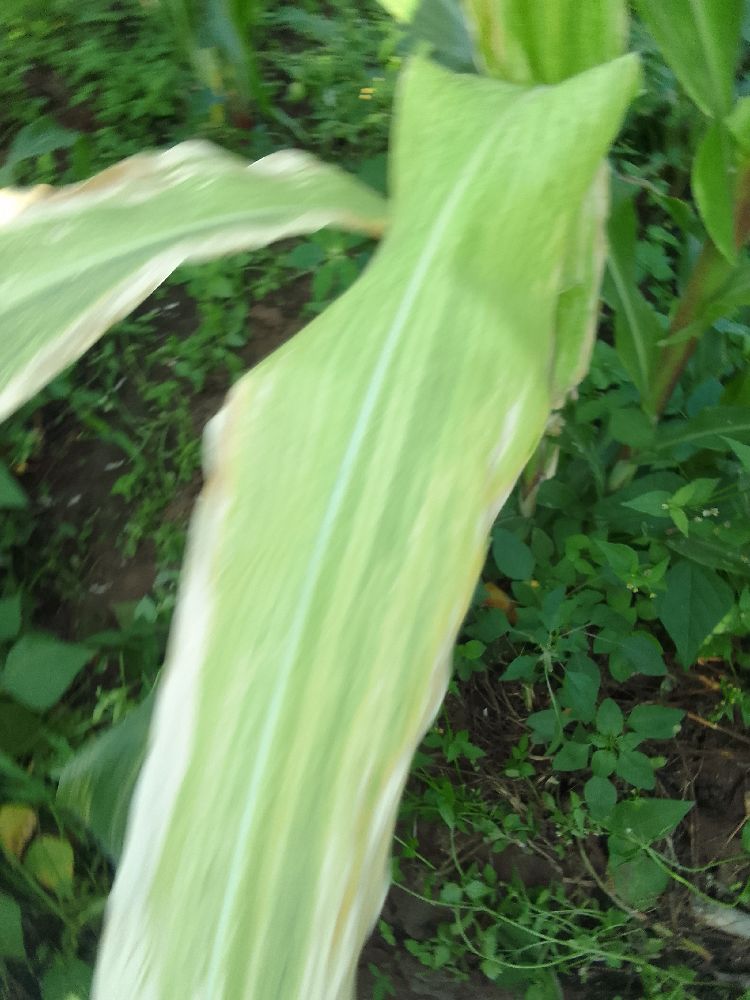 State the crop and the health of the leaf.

maize, maize lethal necrosis
